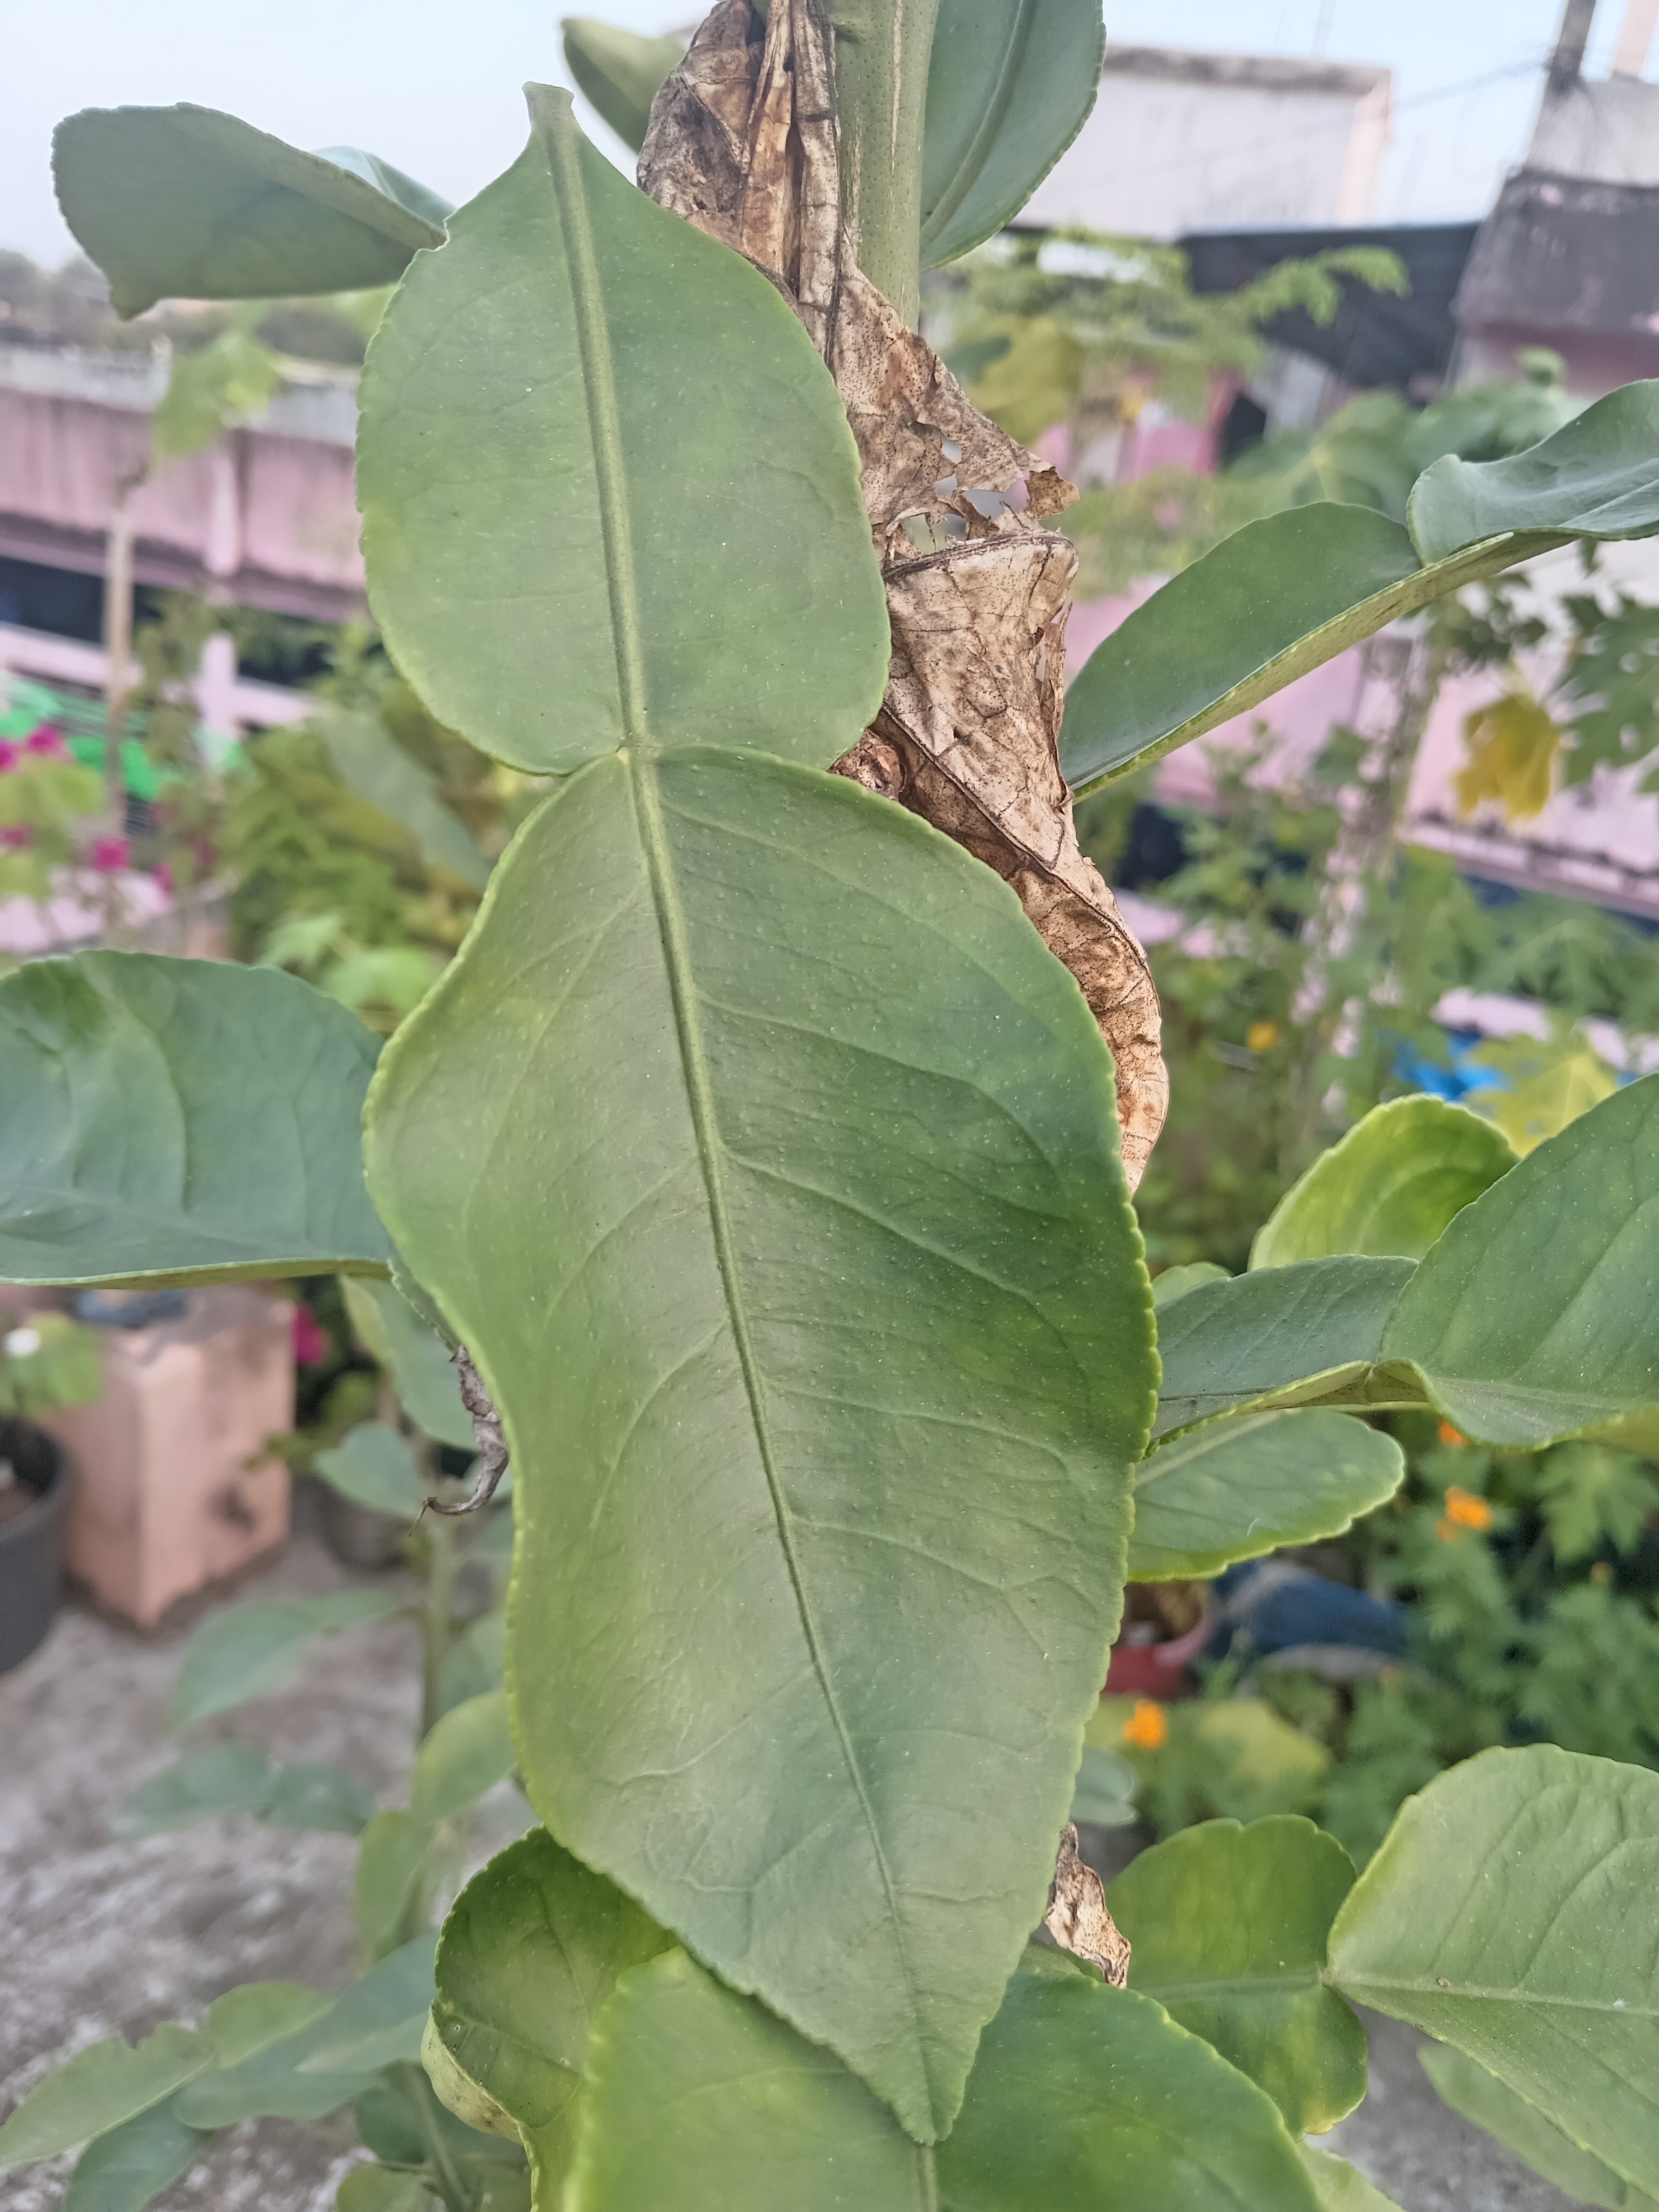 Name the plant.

lemon
